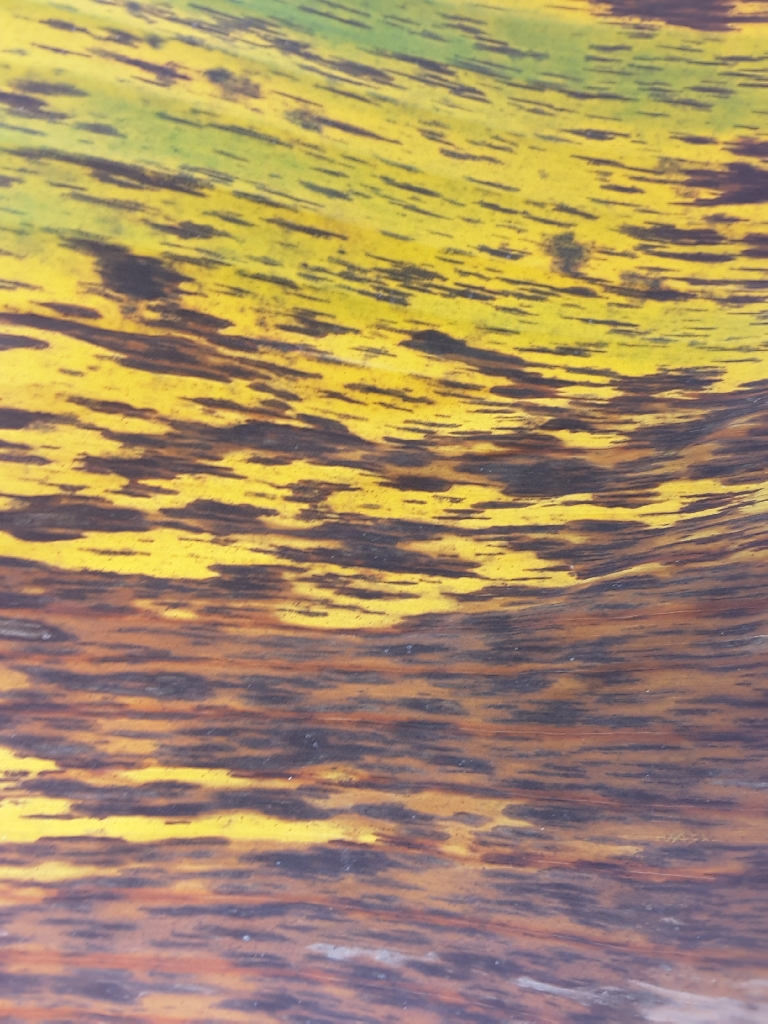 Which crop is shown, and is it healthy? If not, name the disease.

banana, black sigatoka
